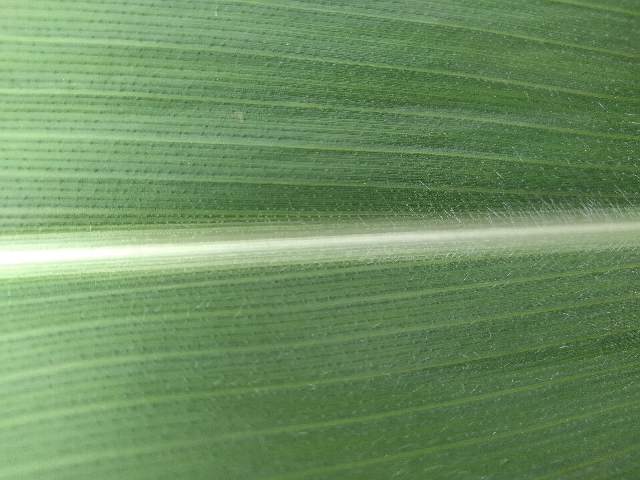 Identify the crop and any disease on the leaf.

maize, healthy
